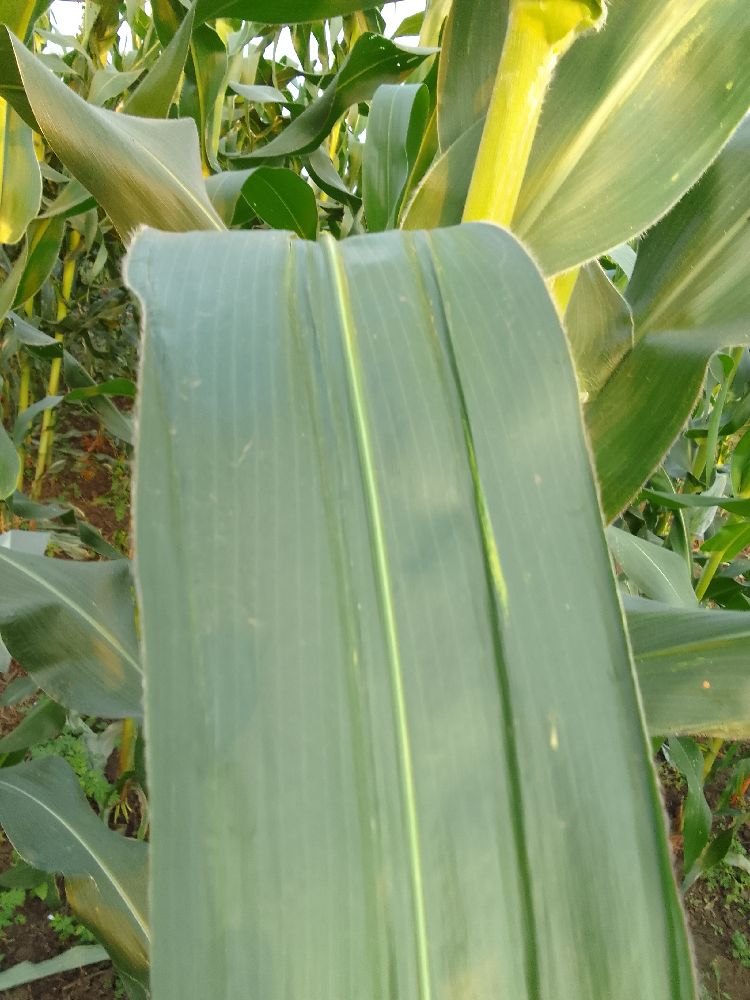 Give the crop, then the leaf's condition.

maize, healthy
